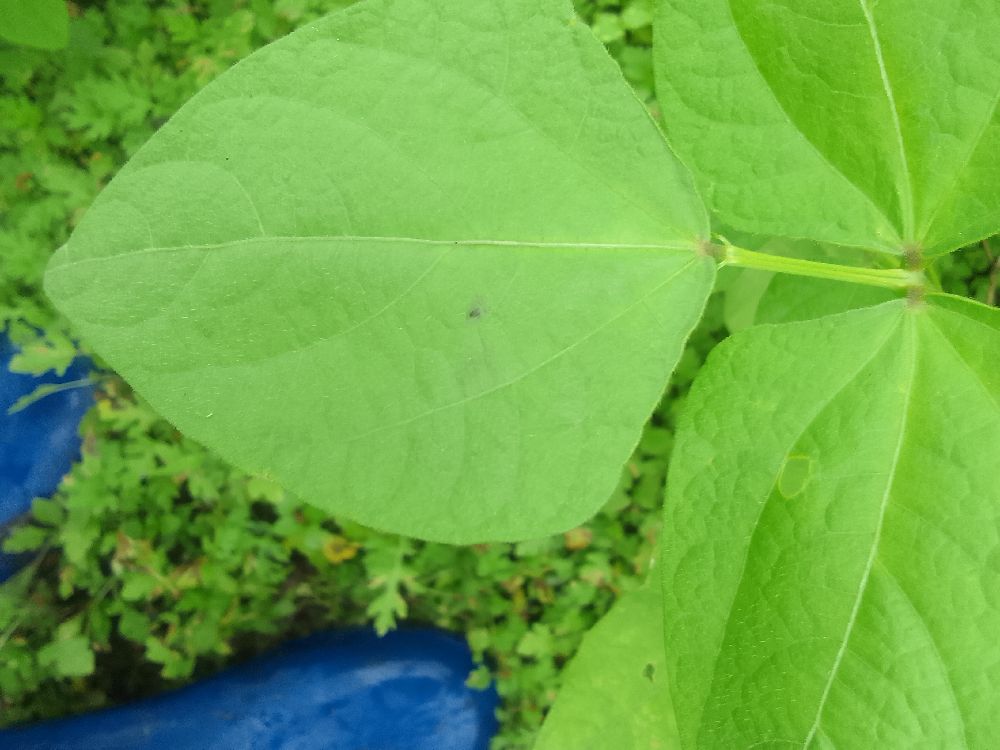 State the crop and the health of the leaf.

common bean, healthy
